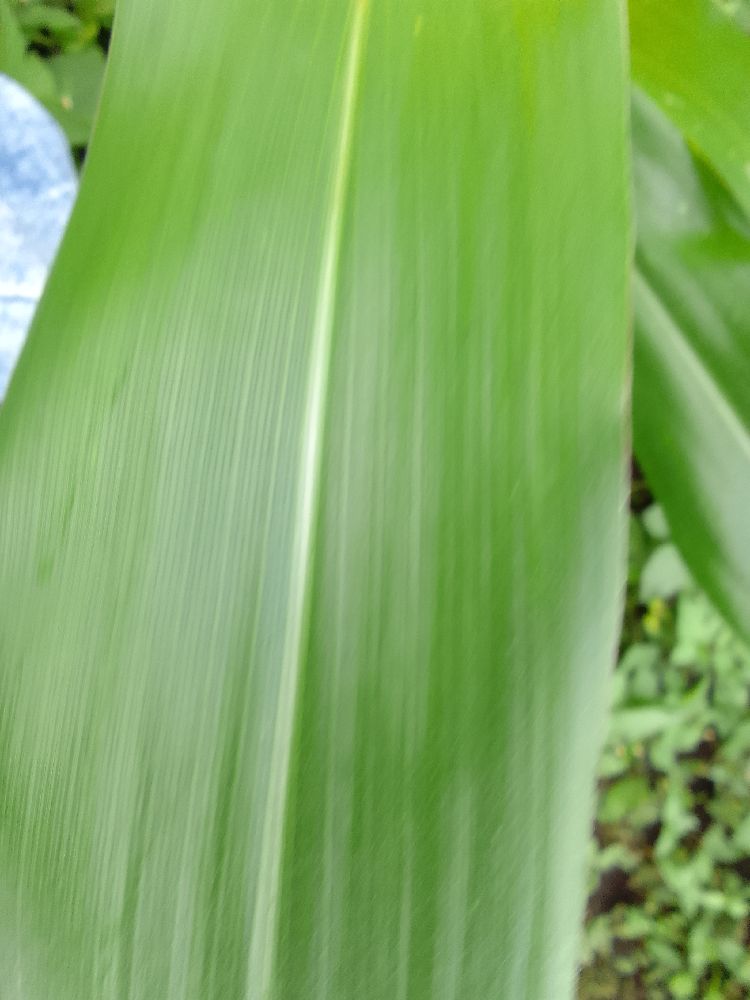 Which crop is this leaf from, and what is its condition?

maize, healthy
